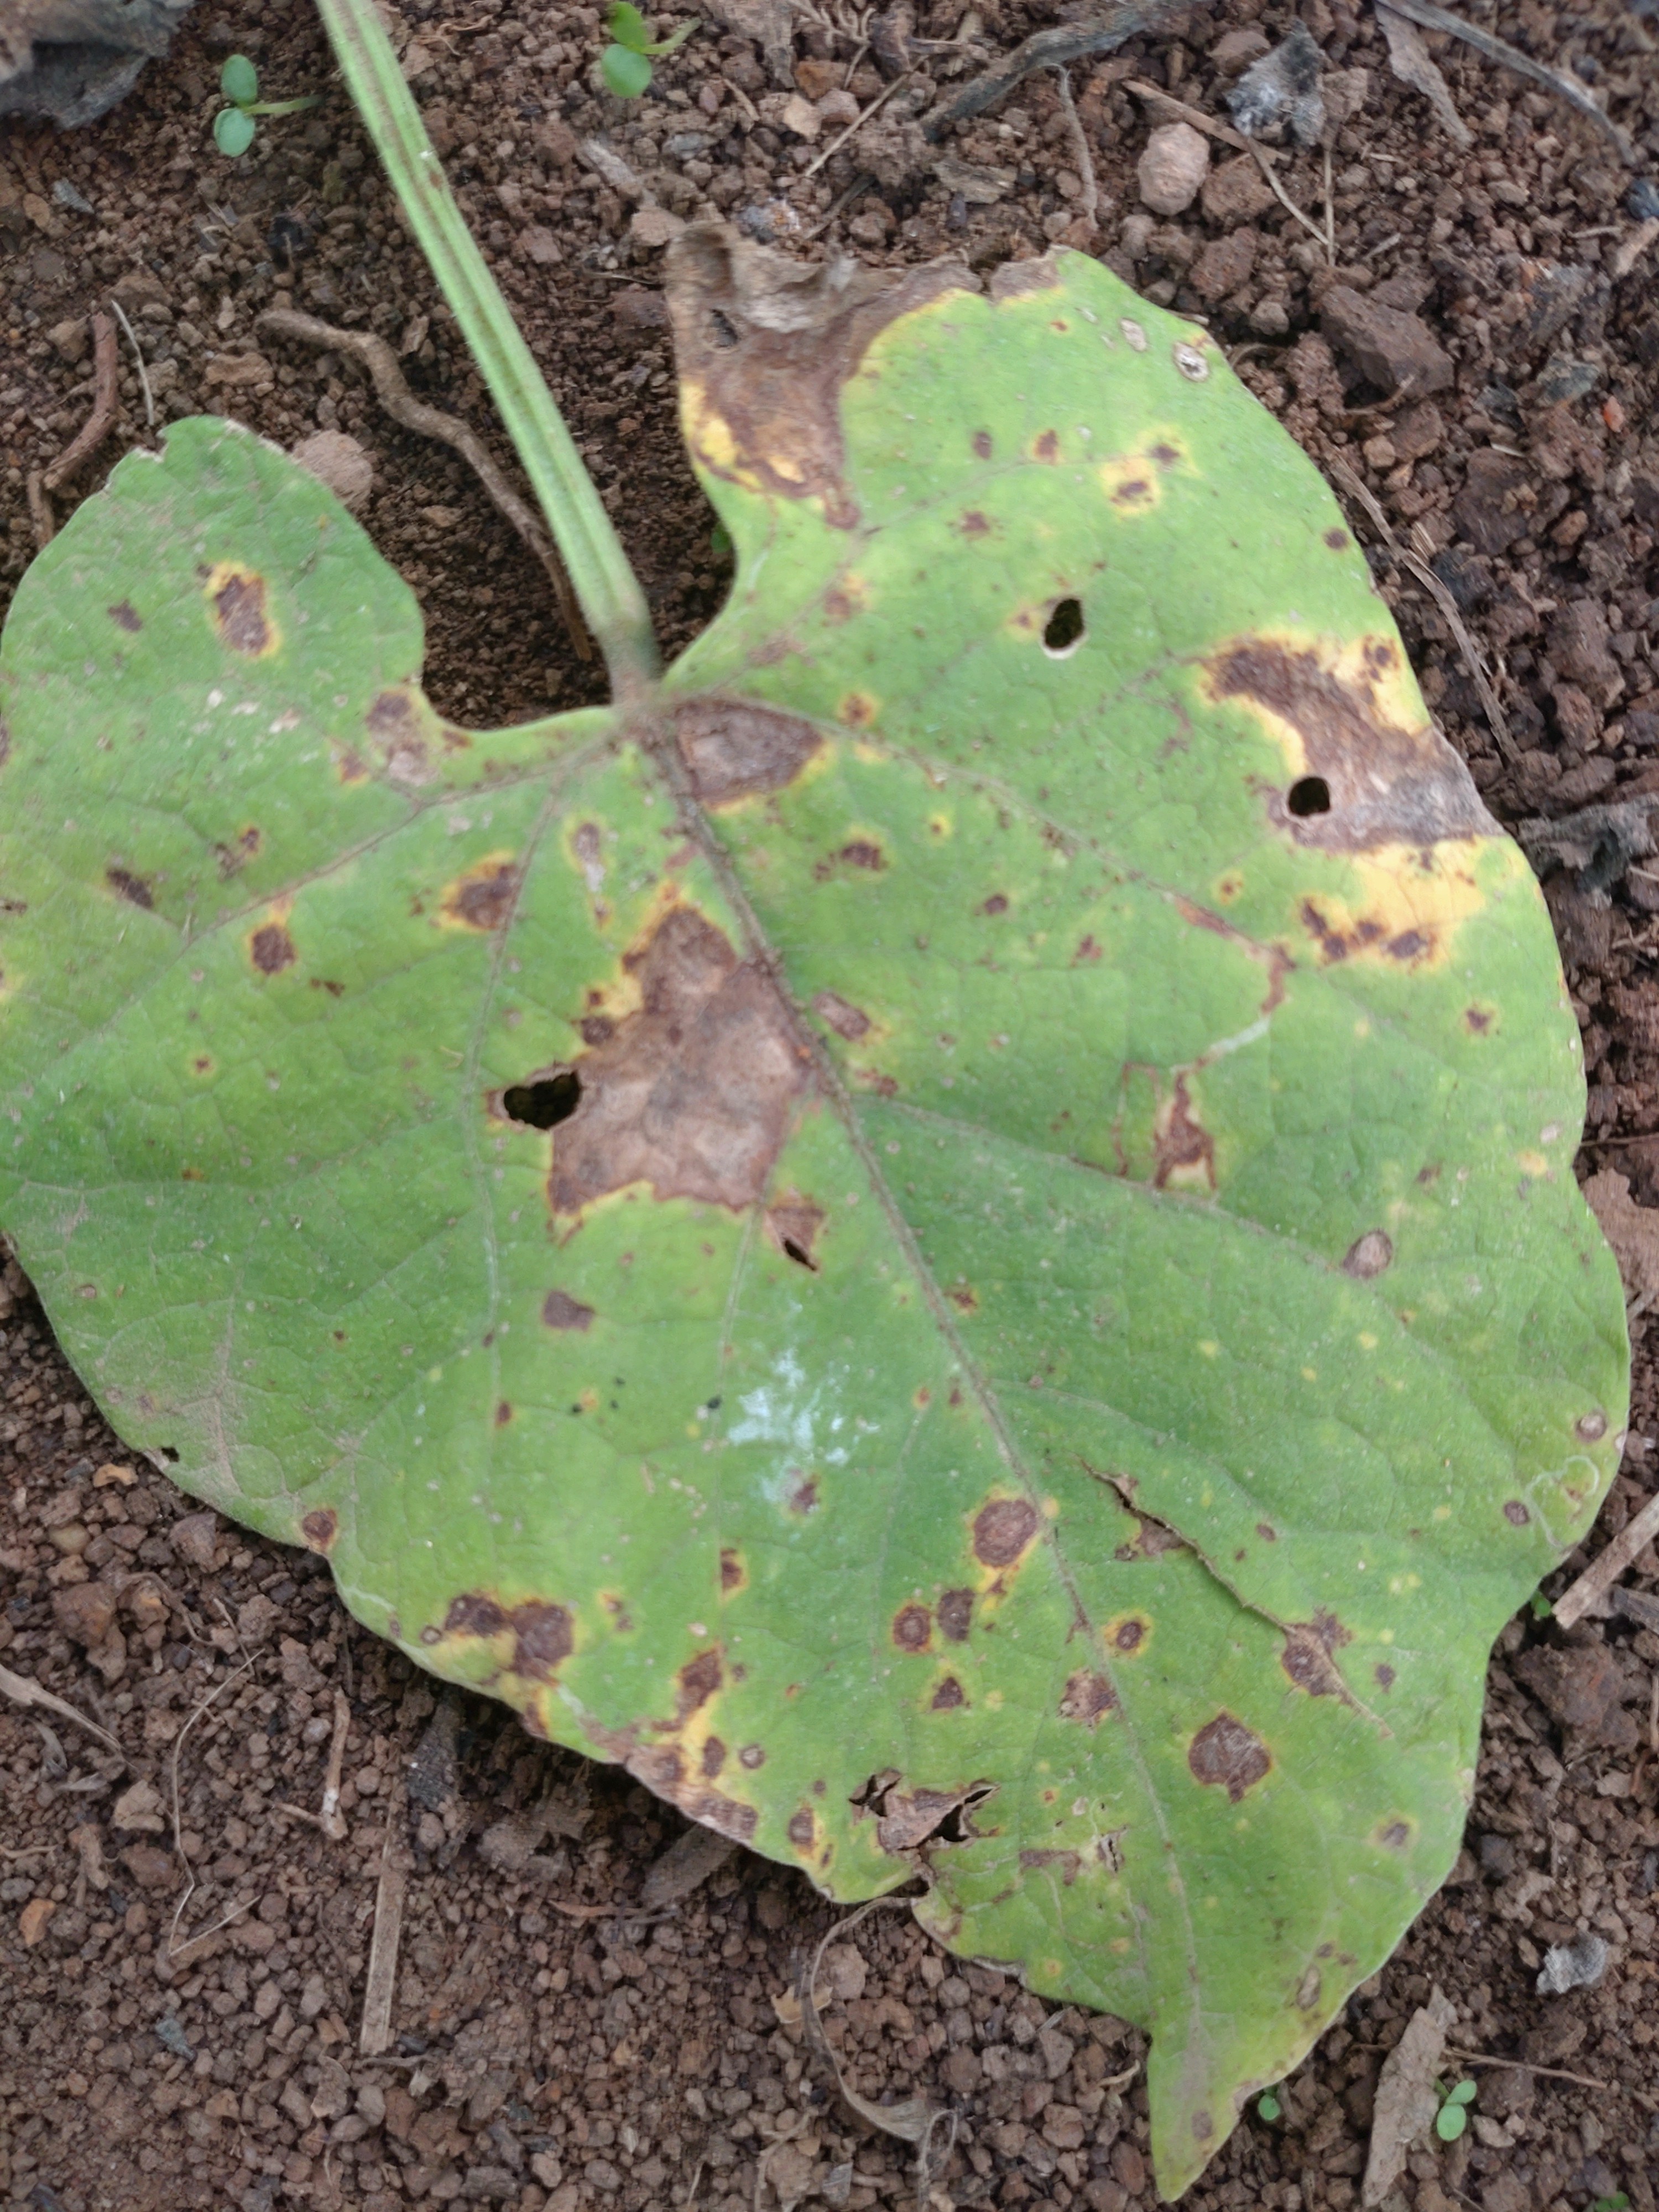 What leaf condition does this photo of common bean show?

rust
